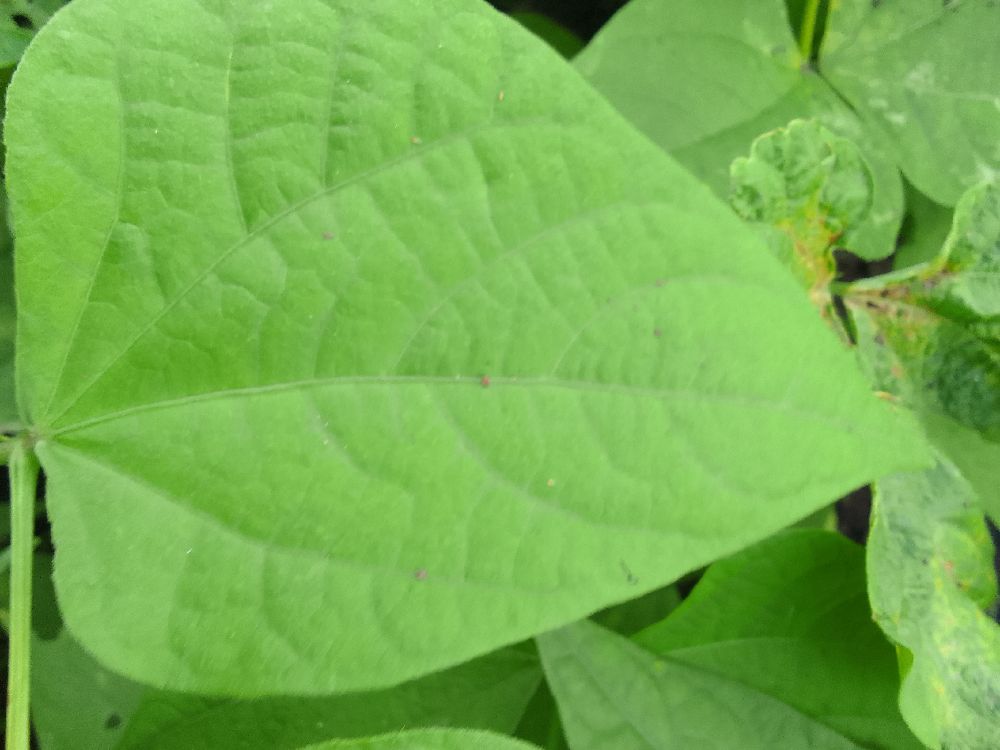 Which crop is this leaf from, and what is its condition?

common bean, healthy
